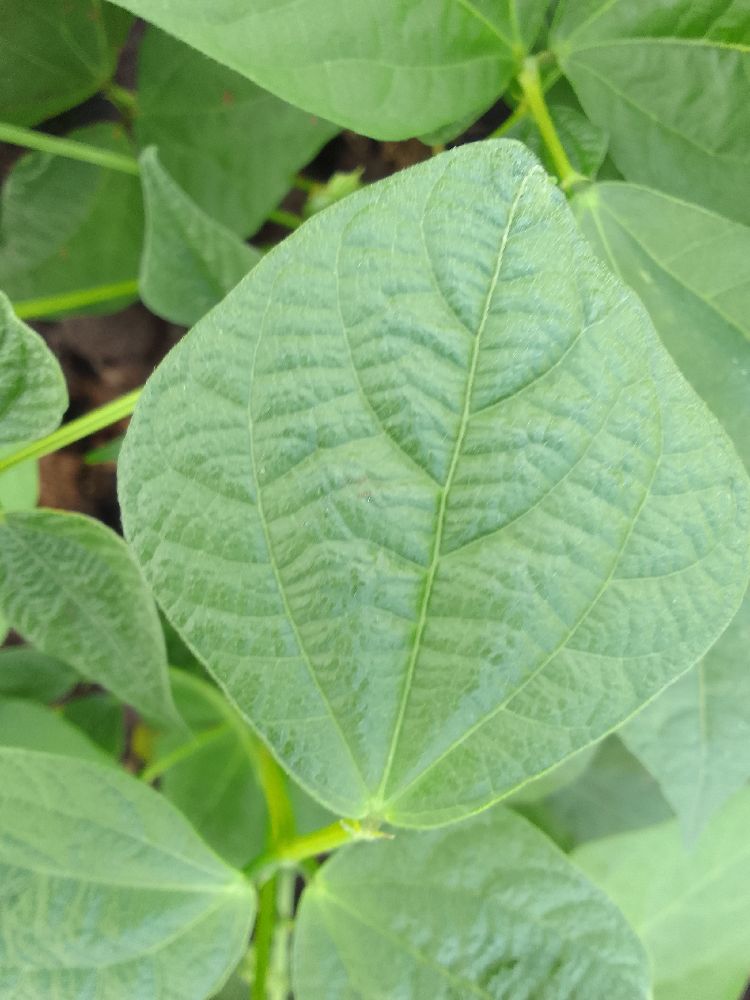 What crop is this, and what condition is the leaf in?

common bean, healthy
